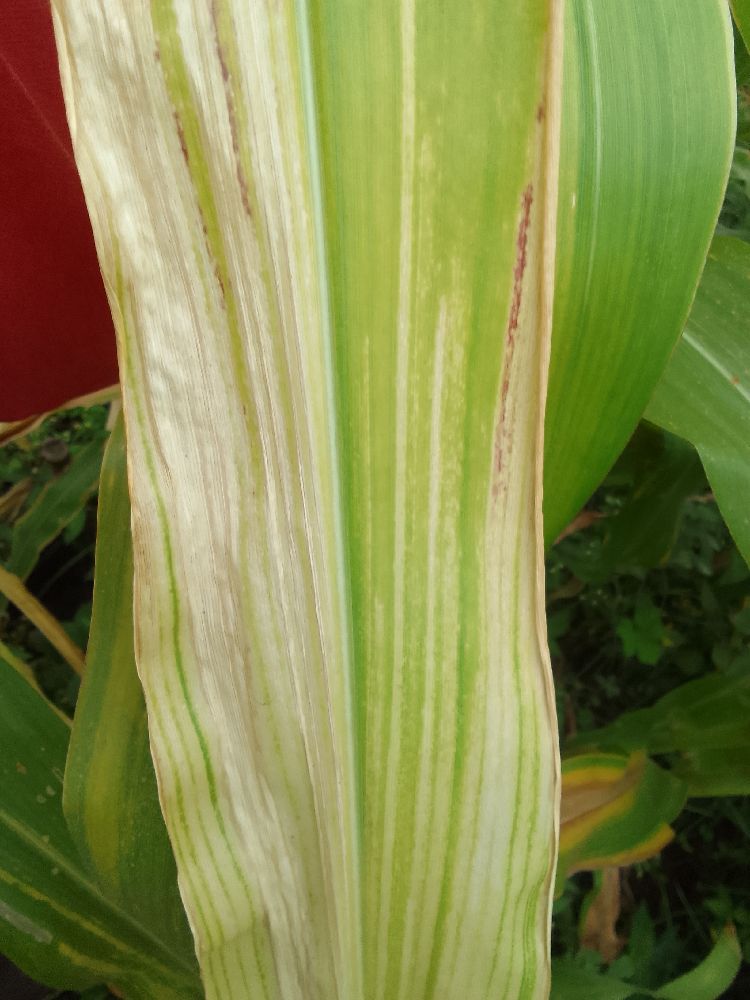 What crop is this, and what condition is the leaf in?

maize, maize lethal necrosis
